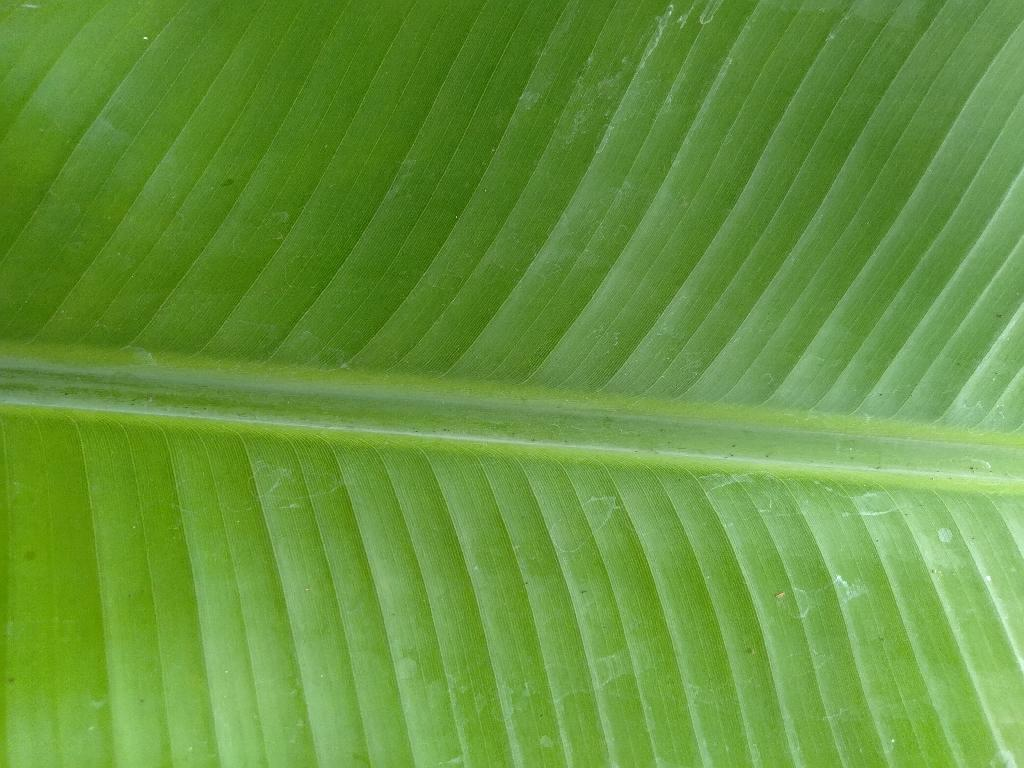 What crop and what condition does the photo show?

banana, healthy
